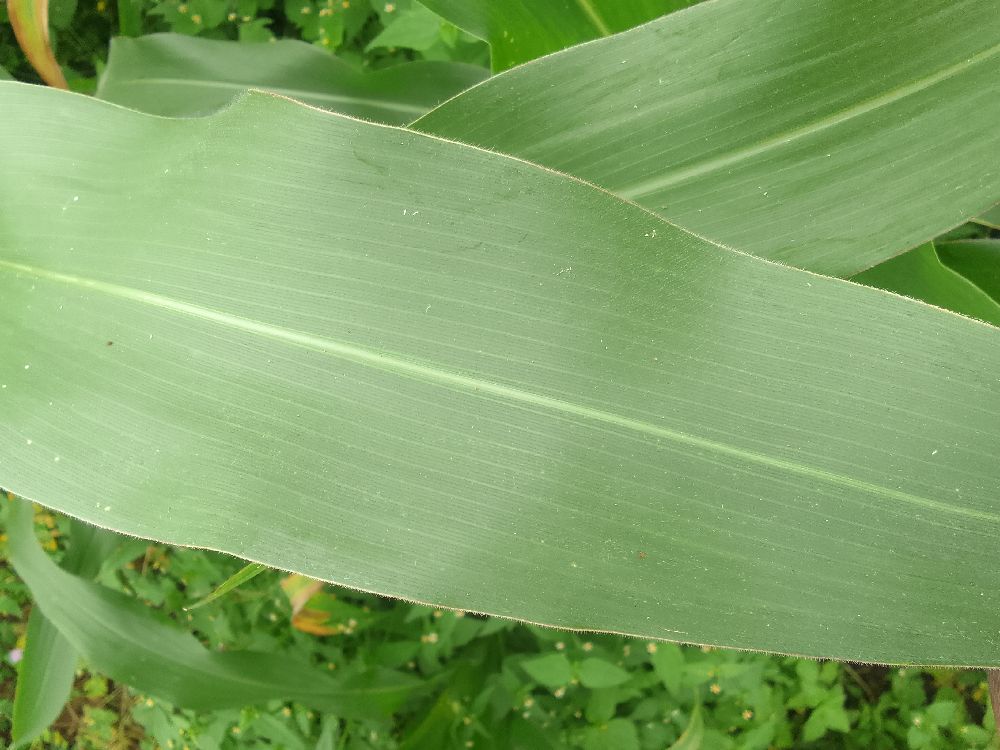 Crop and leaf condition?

maize, healthy
